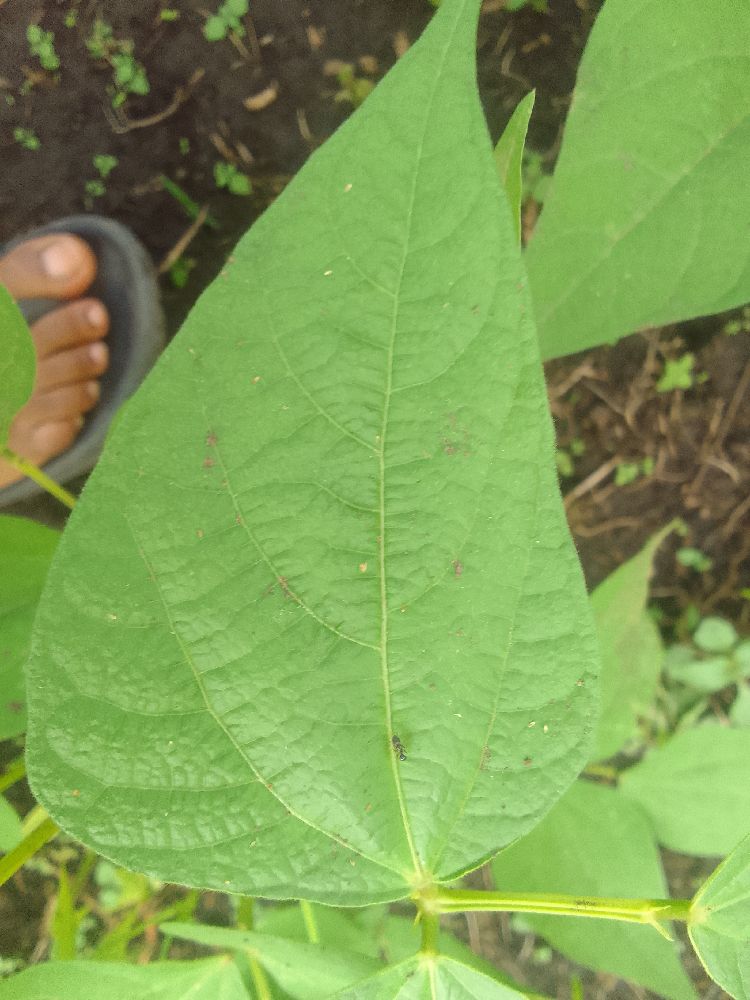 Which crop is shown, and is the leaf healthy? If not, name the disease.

common bean, healthy
